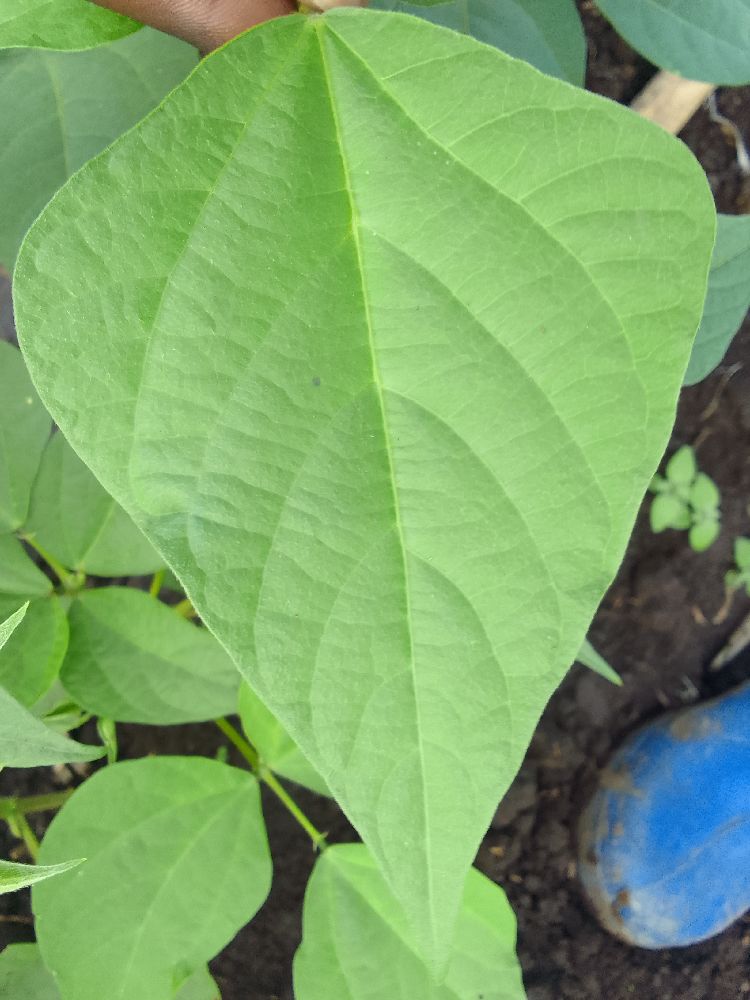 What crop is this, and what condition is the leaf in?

common bean, healthy
